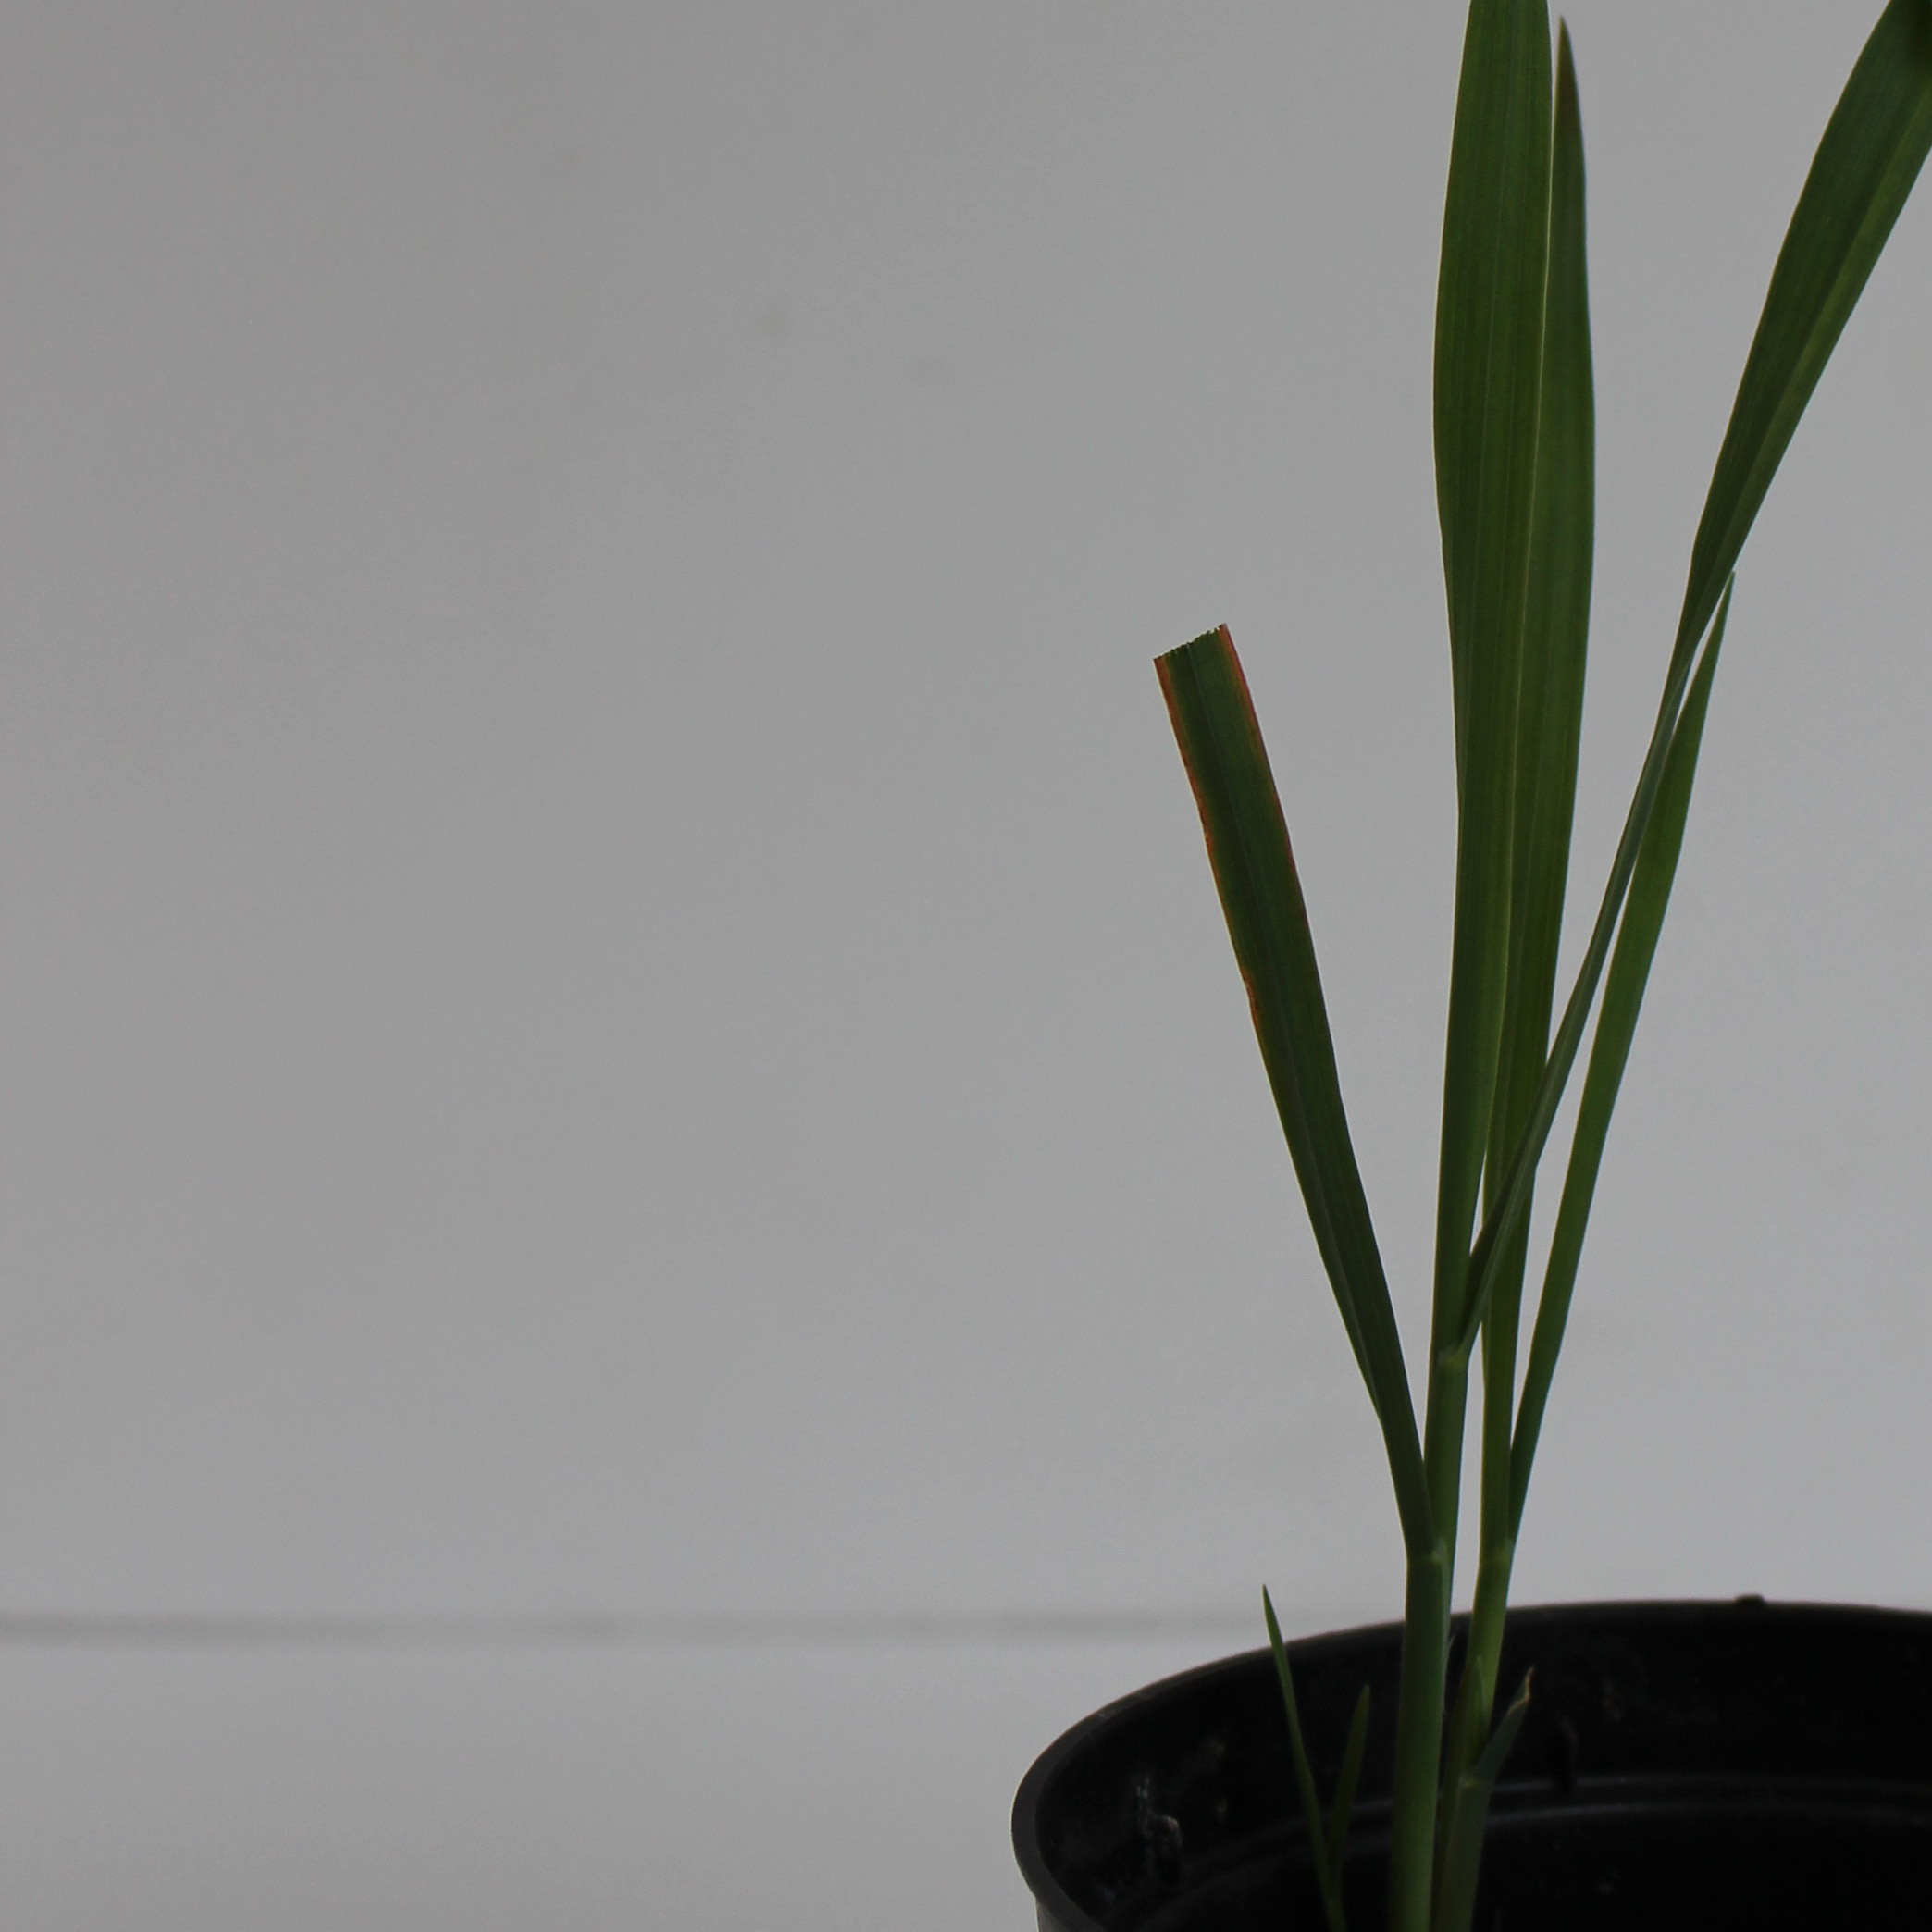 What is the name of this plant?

Avena sterilis
